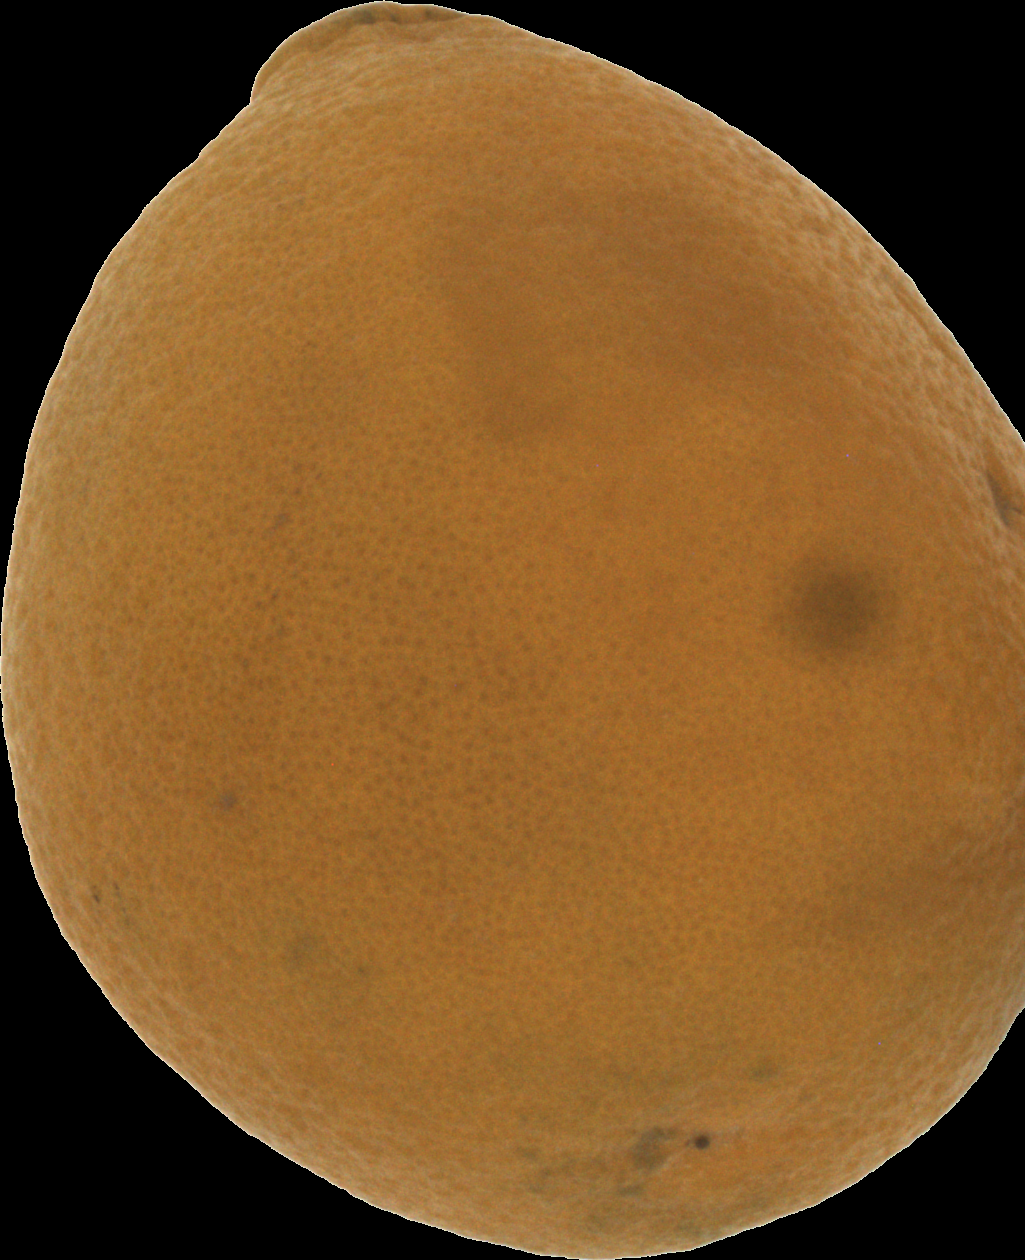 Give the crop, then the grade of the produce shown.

orange, bad
